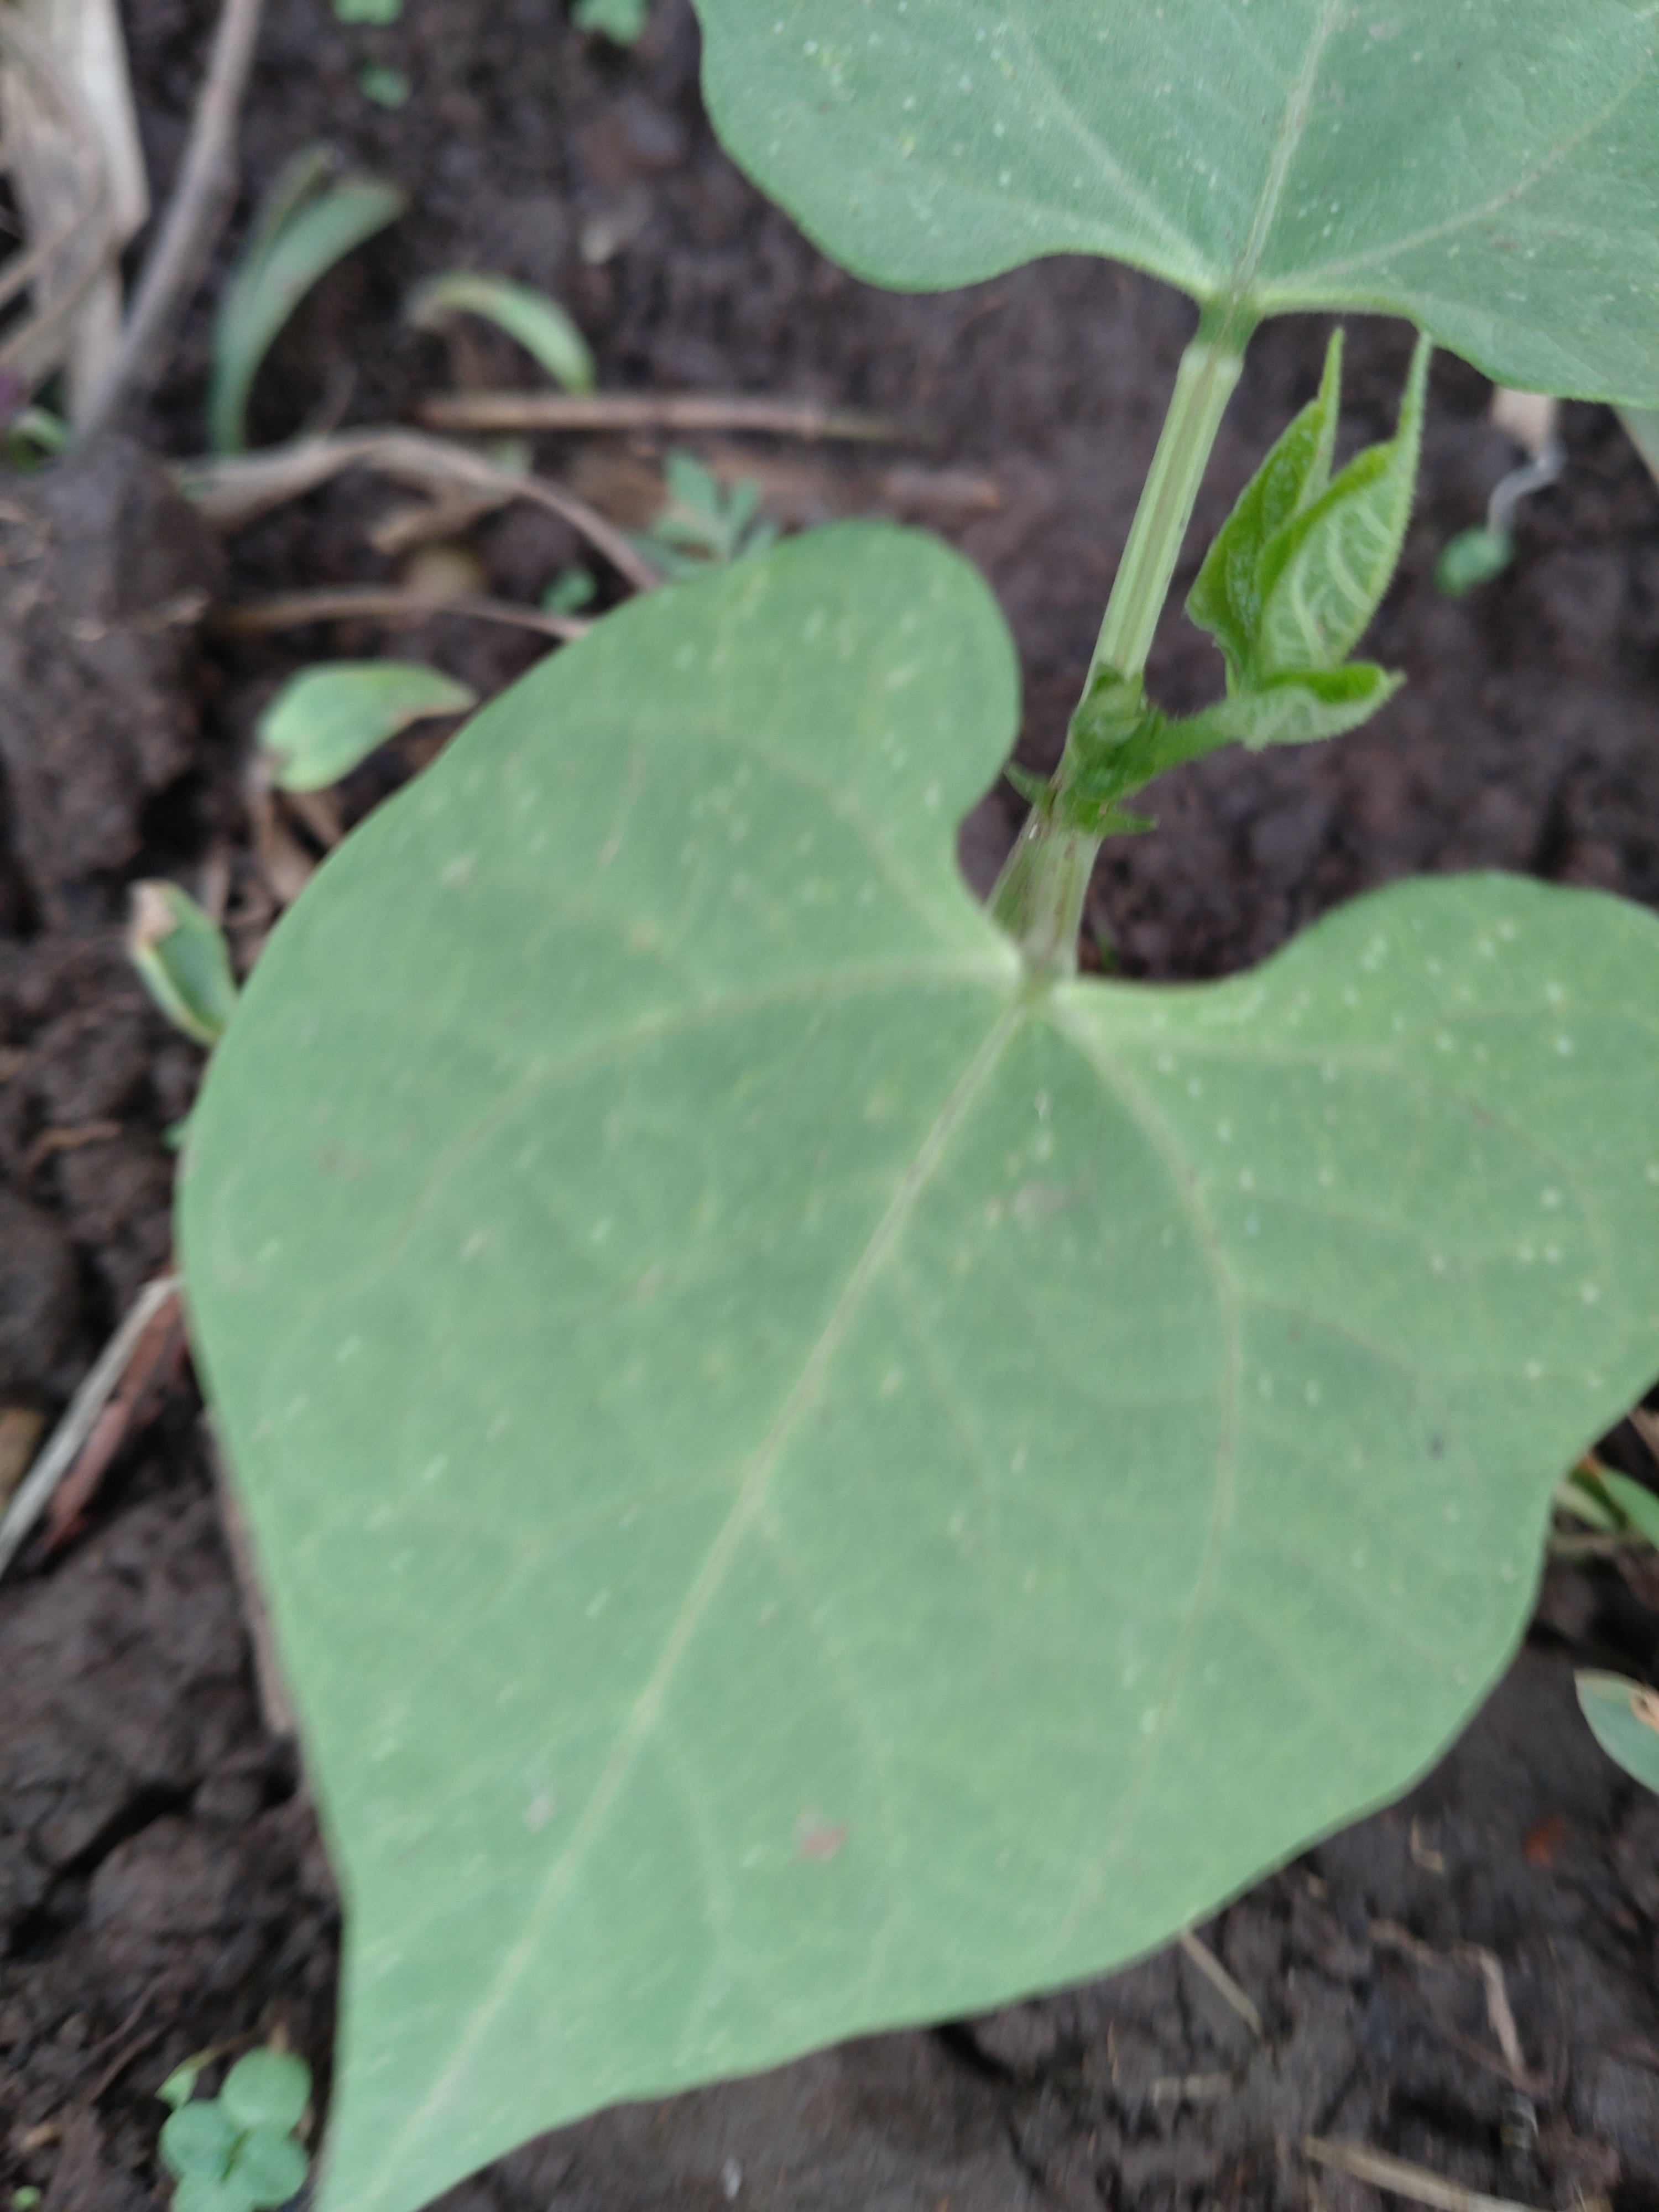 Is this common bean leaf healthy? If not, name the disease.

healthy
